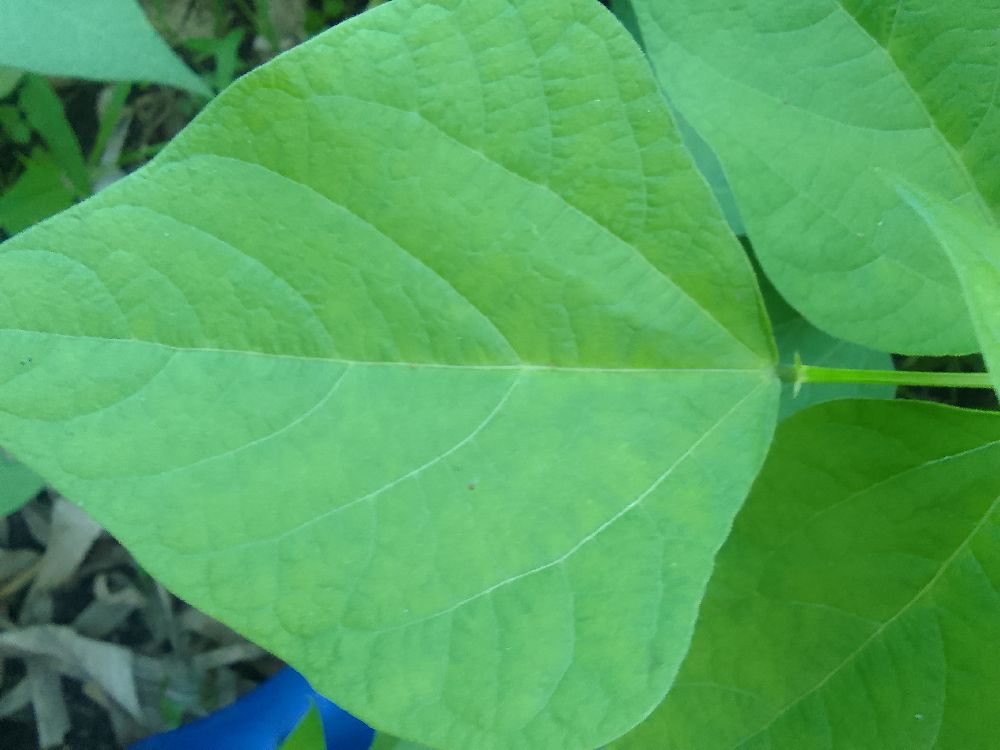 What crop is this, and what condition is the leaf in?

common bean, healthy
